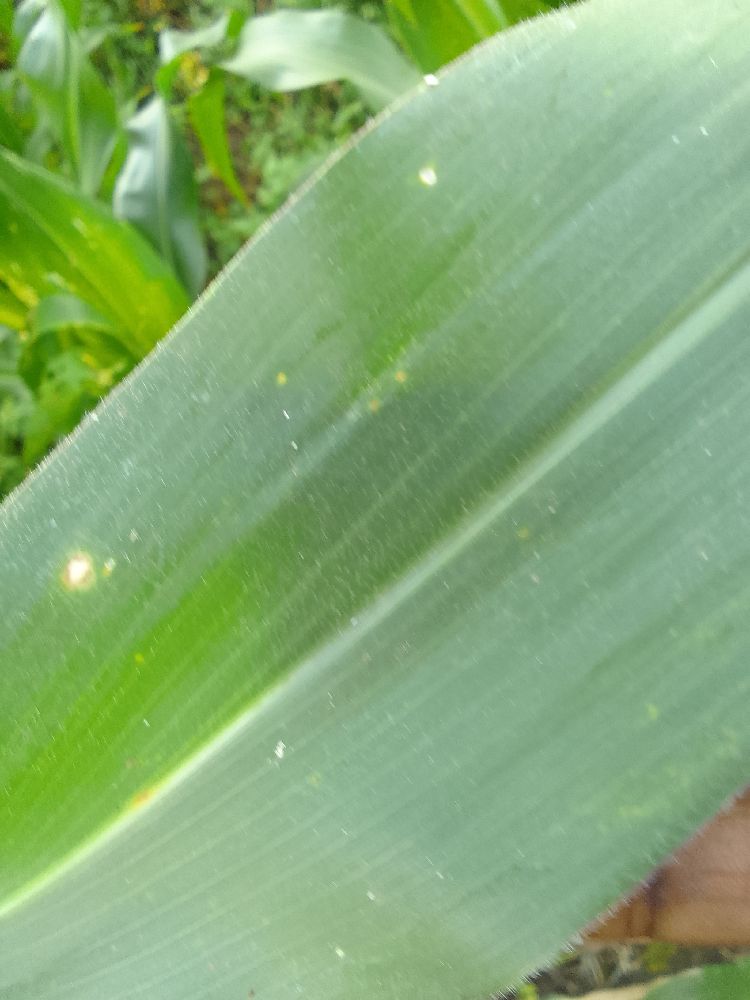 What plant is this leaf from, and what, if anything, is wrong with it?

maize, healthy
